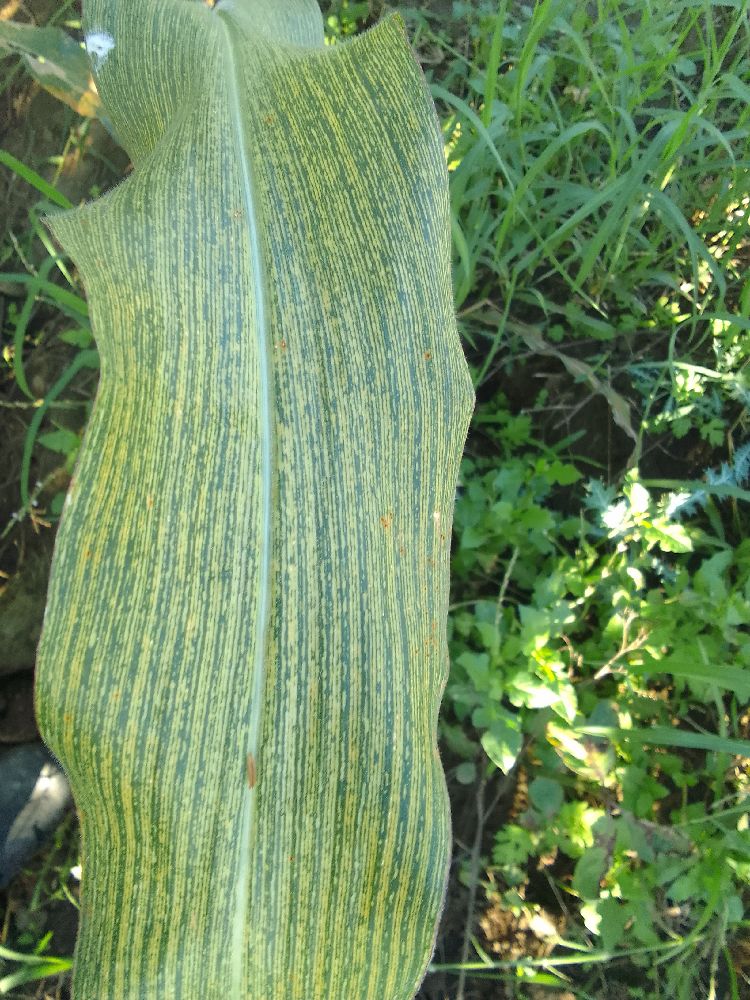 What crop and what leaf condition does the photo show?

maize, maize streak virus
